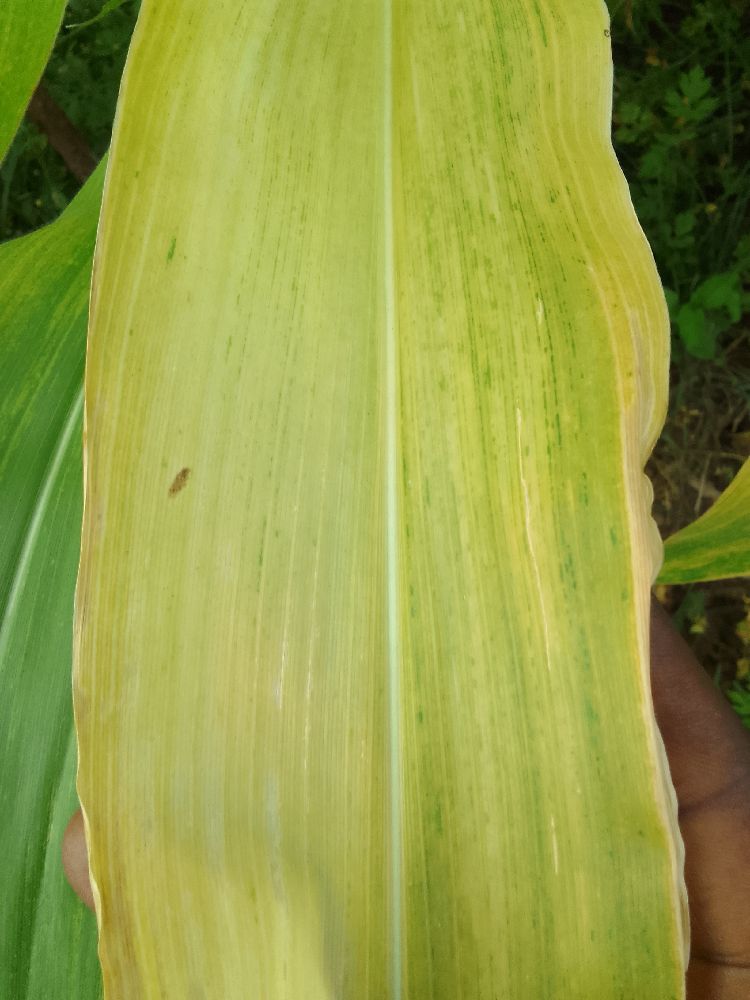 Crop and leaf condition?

maize, maize lethal necrosis
